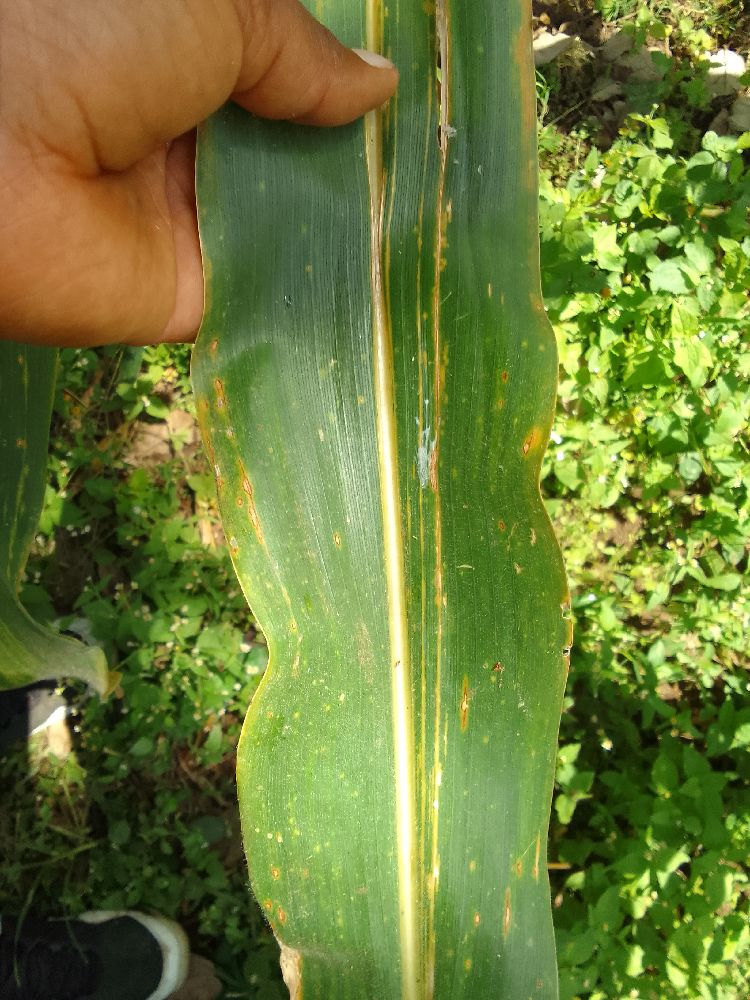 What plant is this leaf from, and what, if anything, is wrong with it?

maize, maize lethal necrosis
